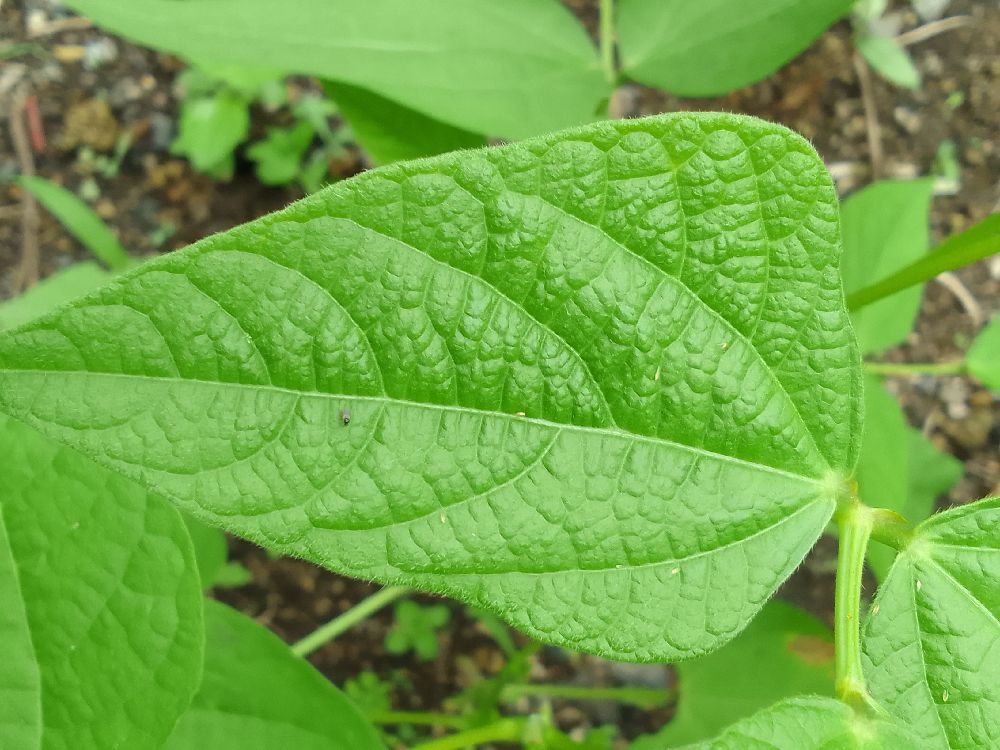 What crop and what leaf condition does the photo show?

common bean, healthy
